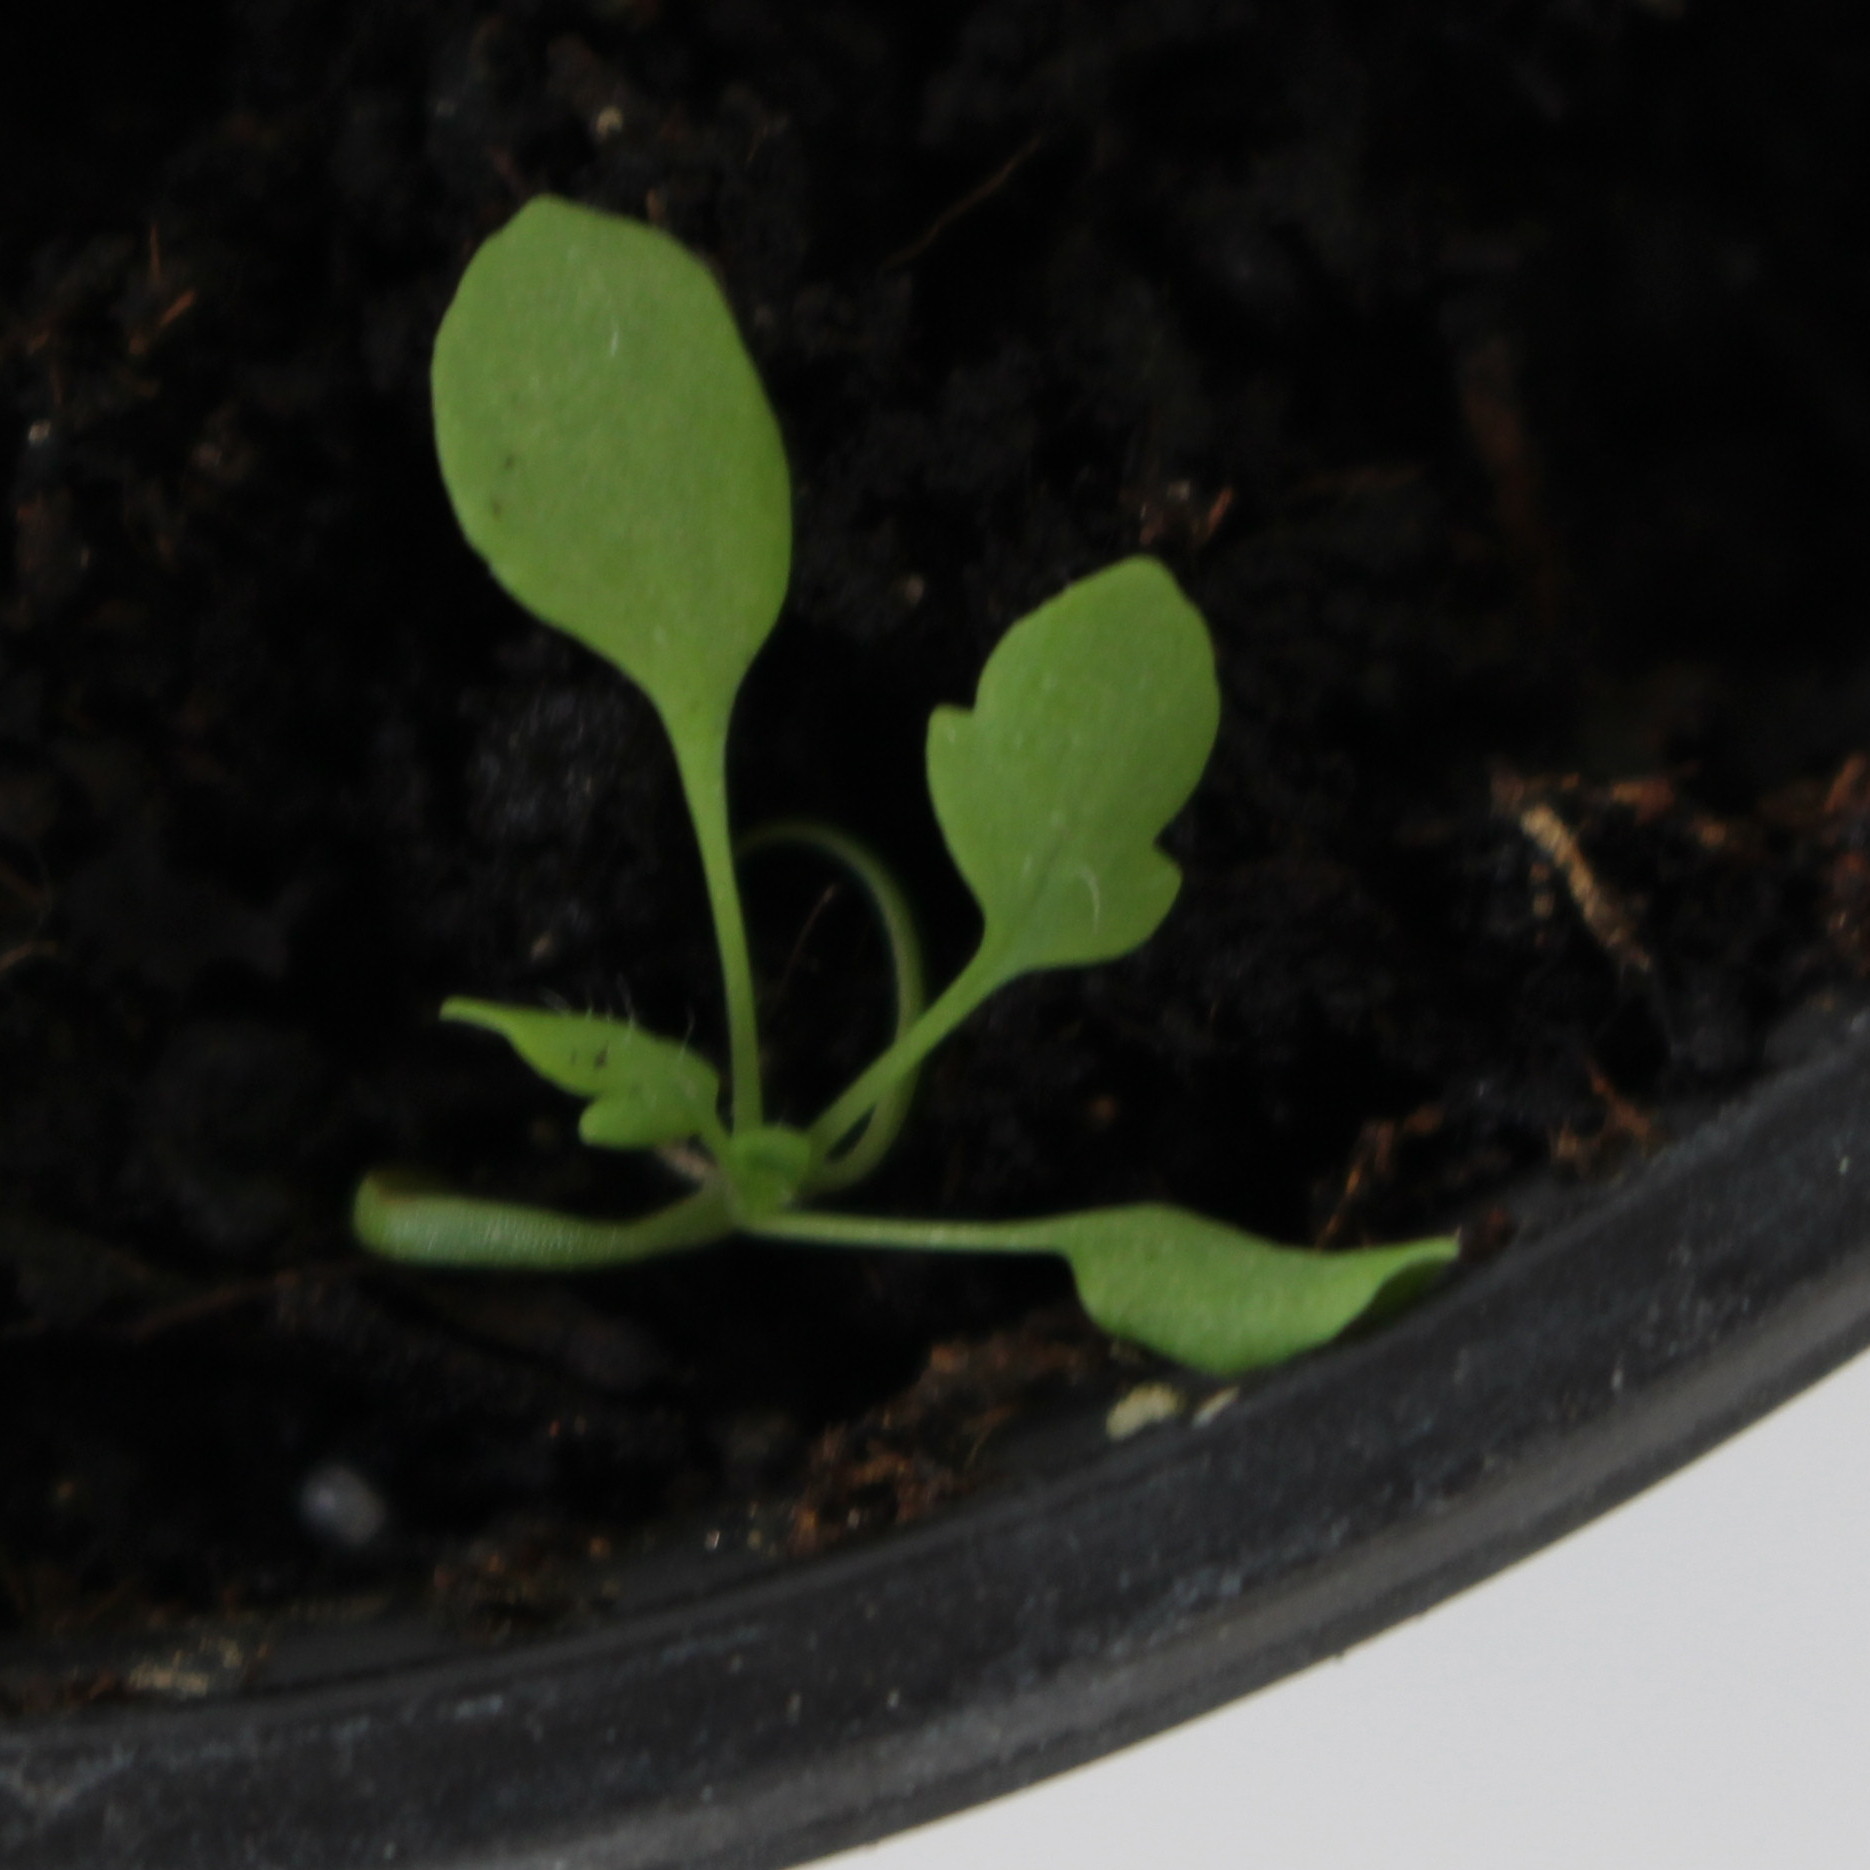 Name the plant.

Papaver rhoeas
